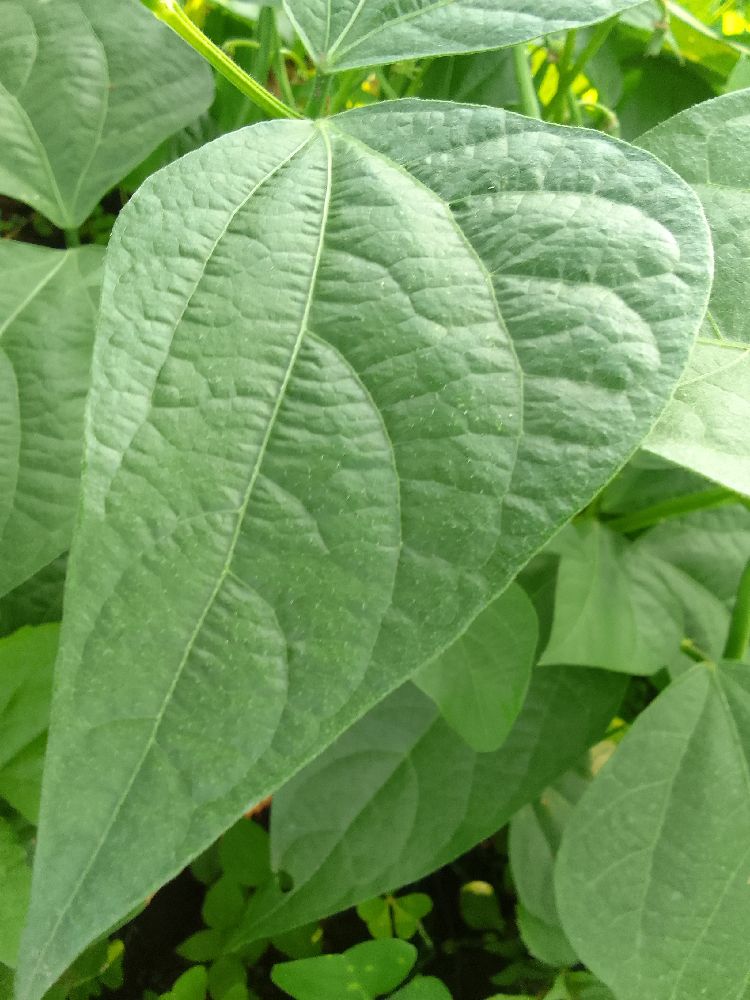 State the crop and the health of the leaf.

common bean, healthy
